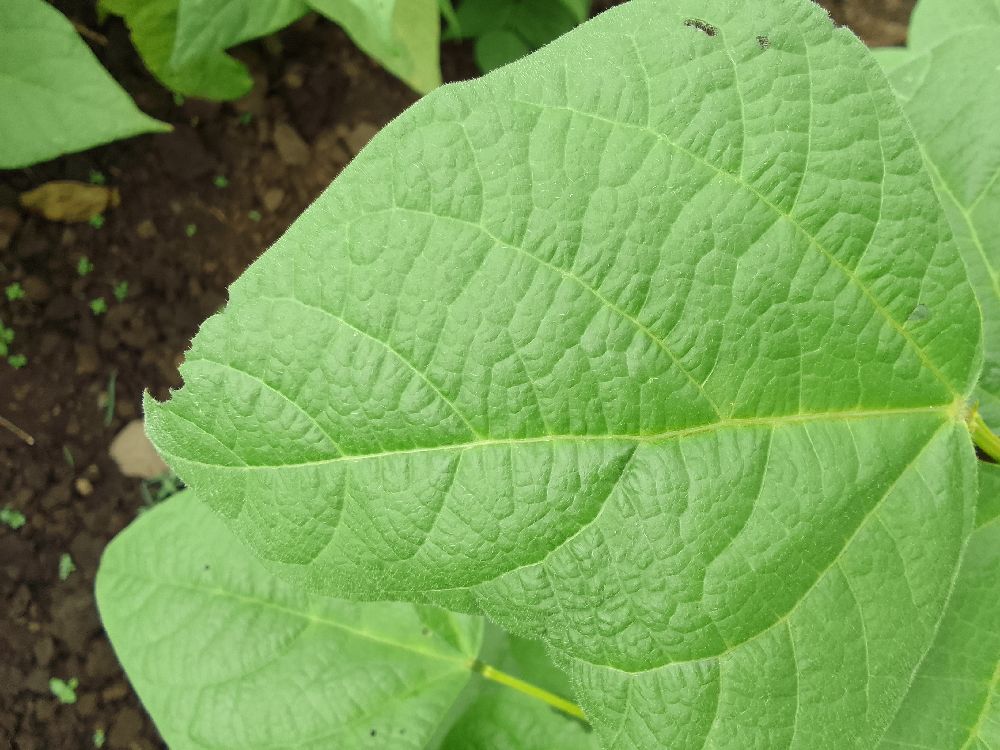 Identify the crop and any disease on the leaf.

common bean, healthy
